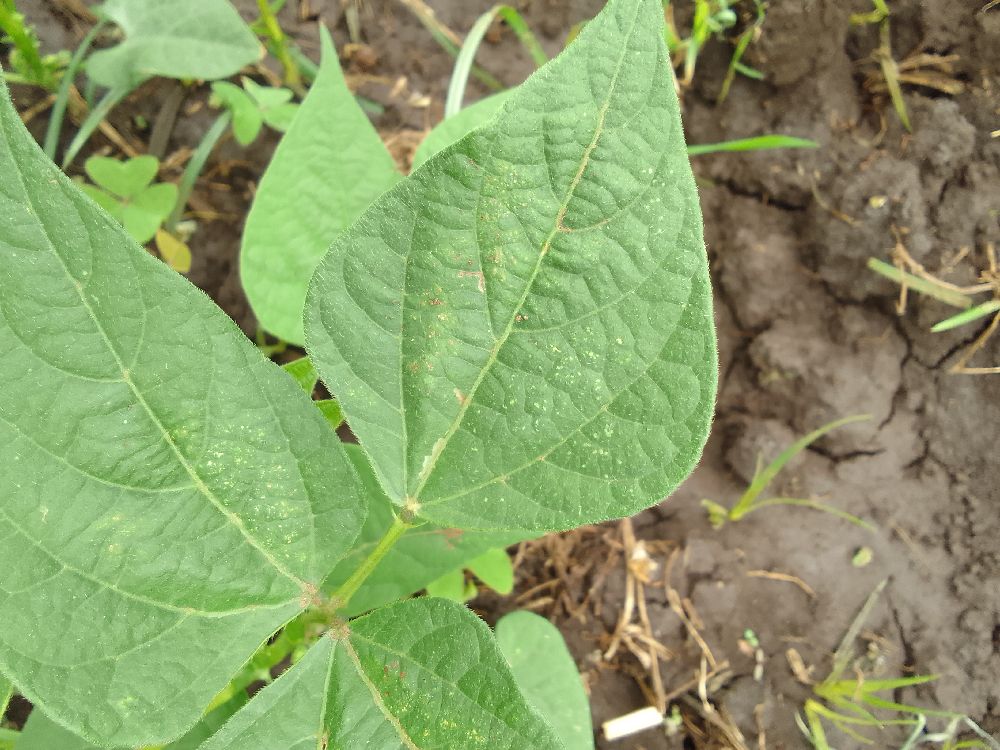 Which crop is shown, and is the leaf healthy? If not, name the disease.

common bean, healthy
